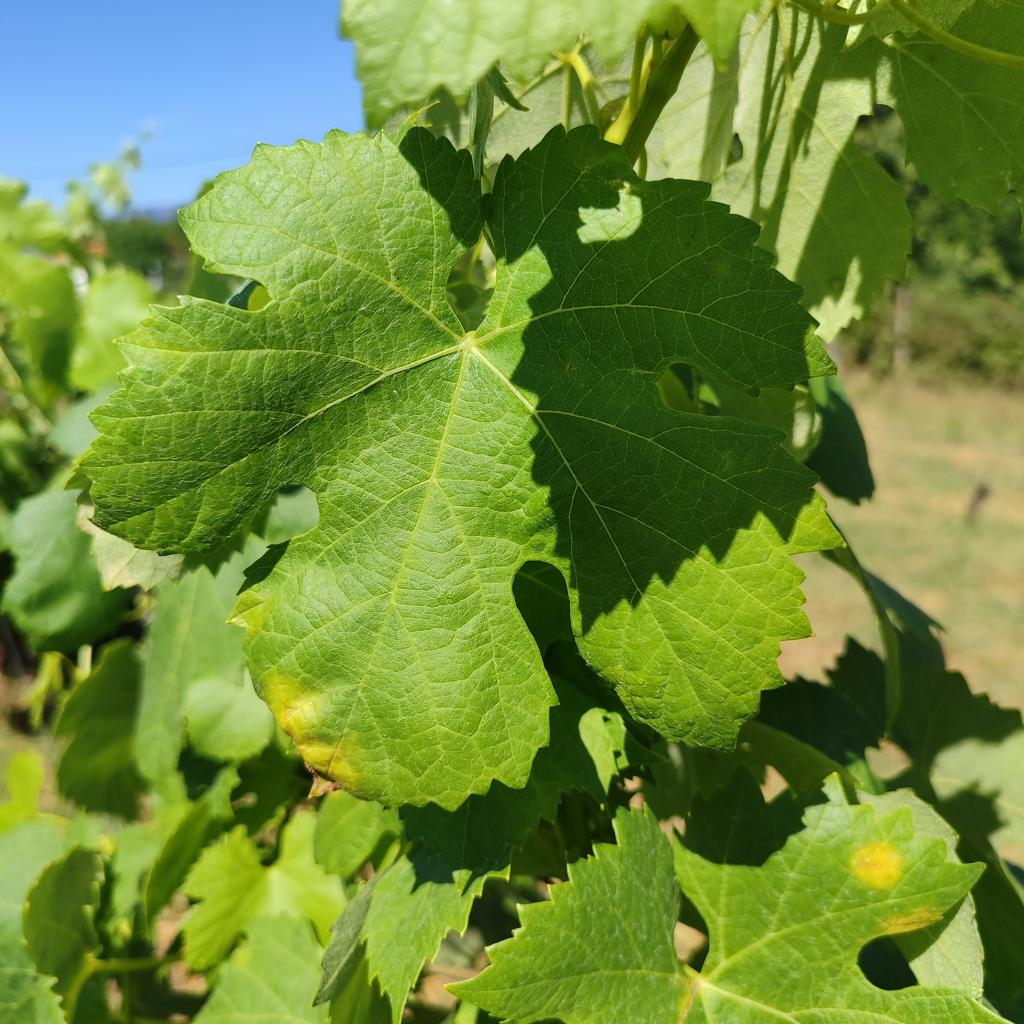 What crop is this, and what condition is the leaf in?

grapevine, downy mildew
